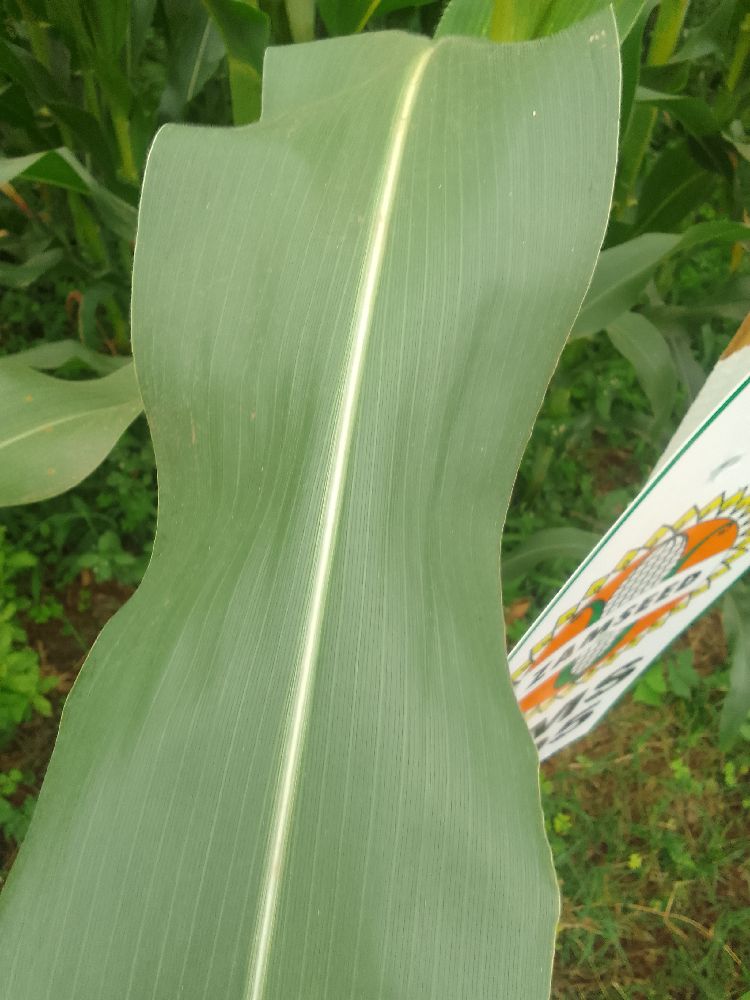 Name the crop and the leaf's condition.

maize, healthy
